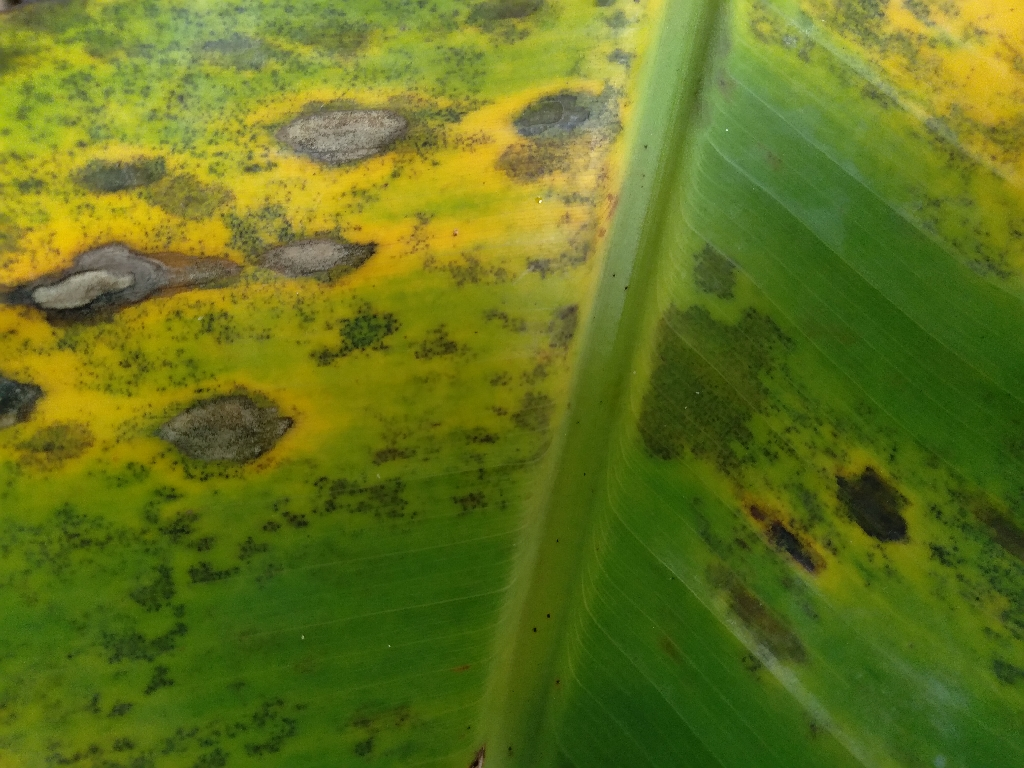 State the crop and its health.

banana, black sigatoka
